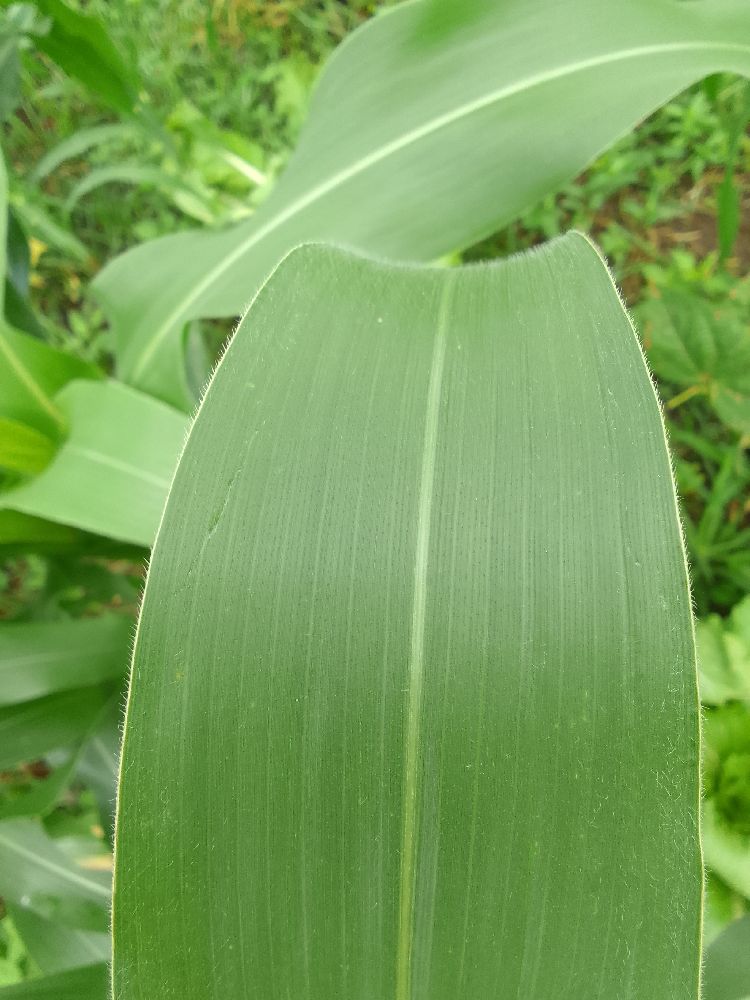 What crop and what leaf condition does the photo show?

maize, healthy
